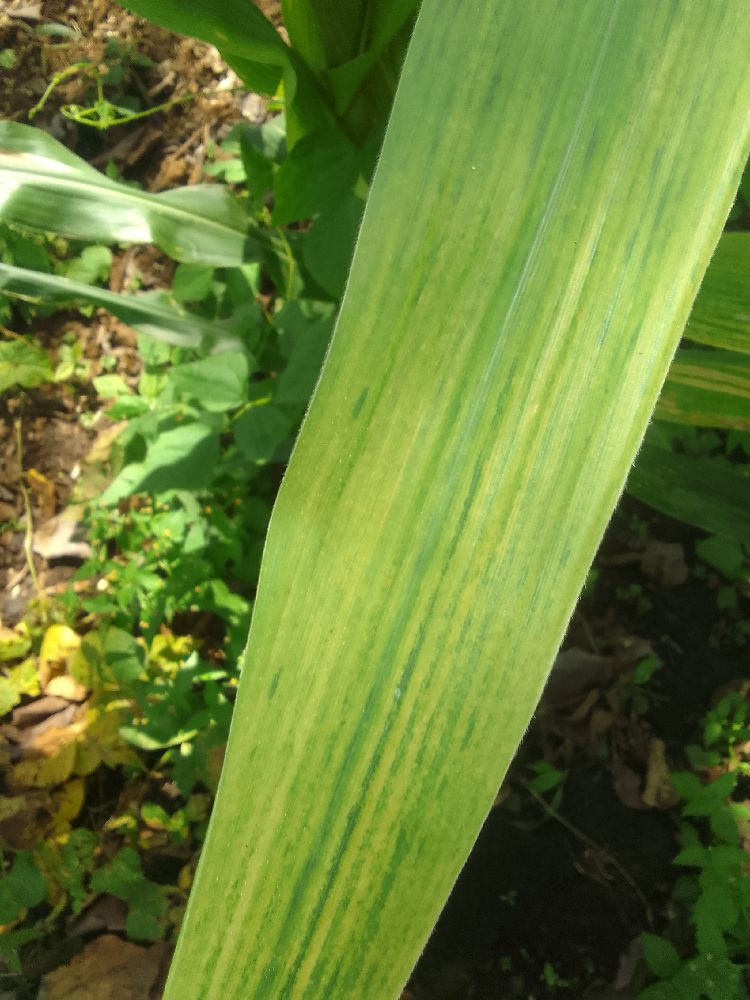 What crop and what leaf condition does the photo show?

maize, maize lethal necrosis
